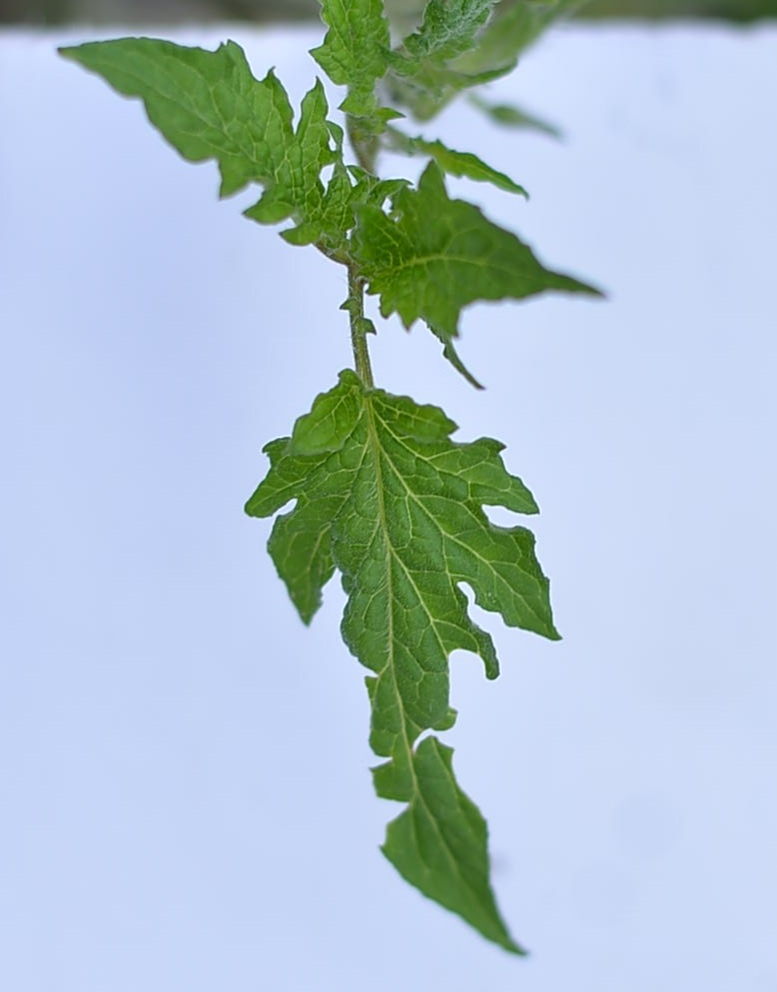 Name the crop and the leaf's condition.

tomato, healthy
